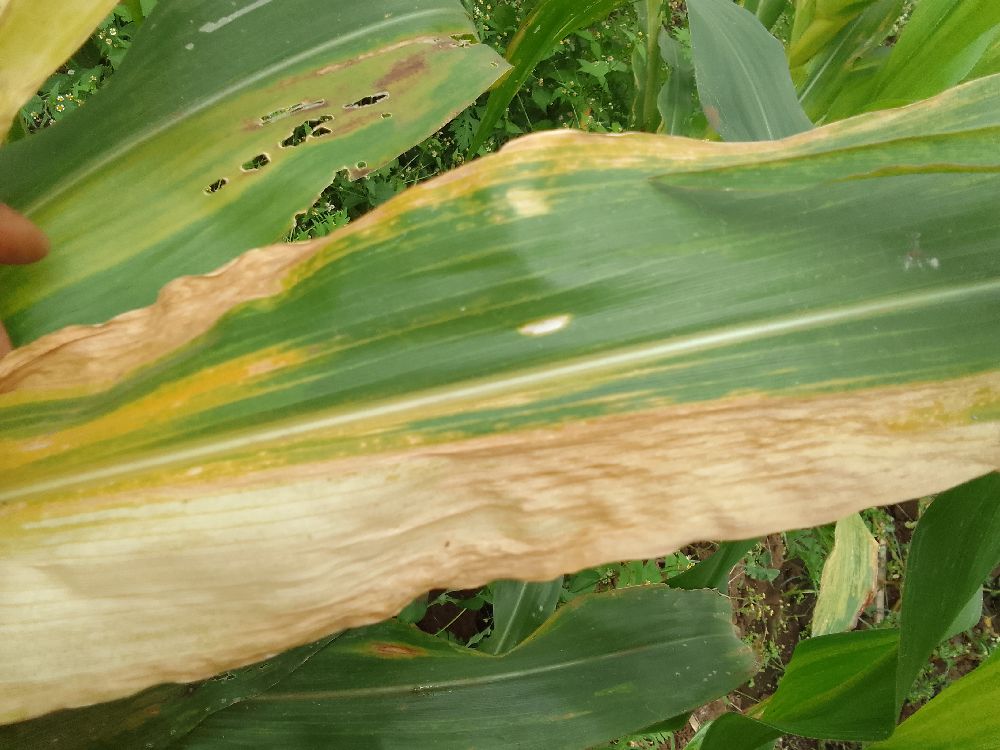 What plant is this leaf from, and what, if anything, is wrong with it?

maize, maize lethal necrosis
